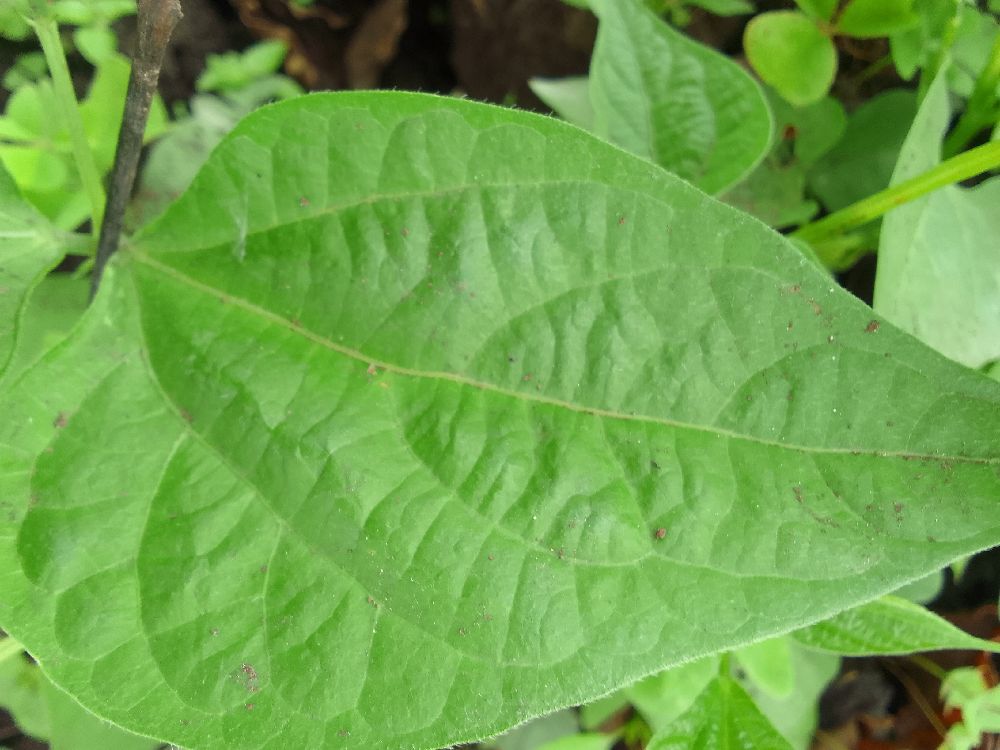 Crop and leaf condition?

common bean, healthy
